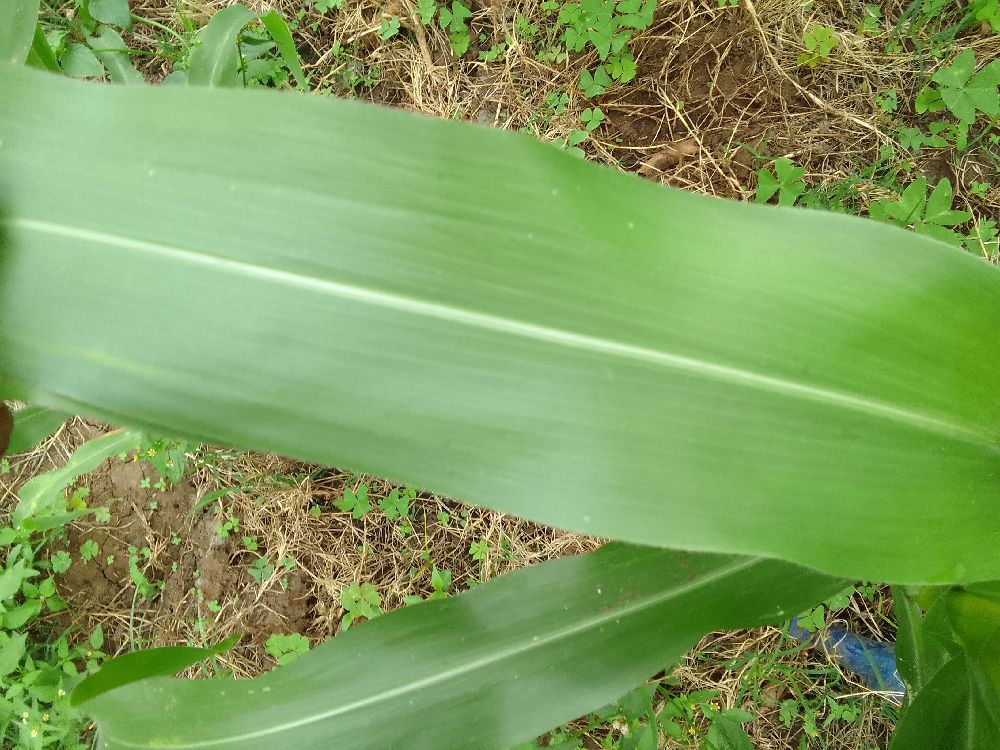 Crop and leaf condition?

maize, healthy
